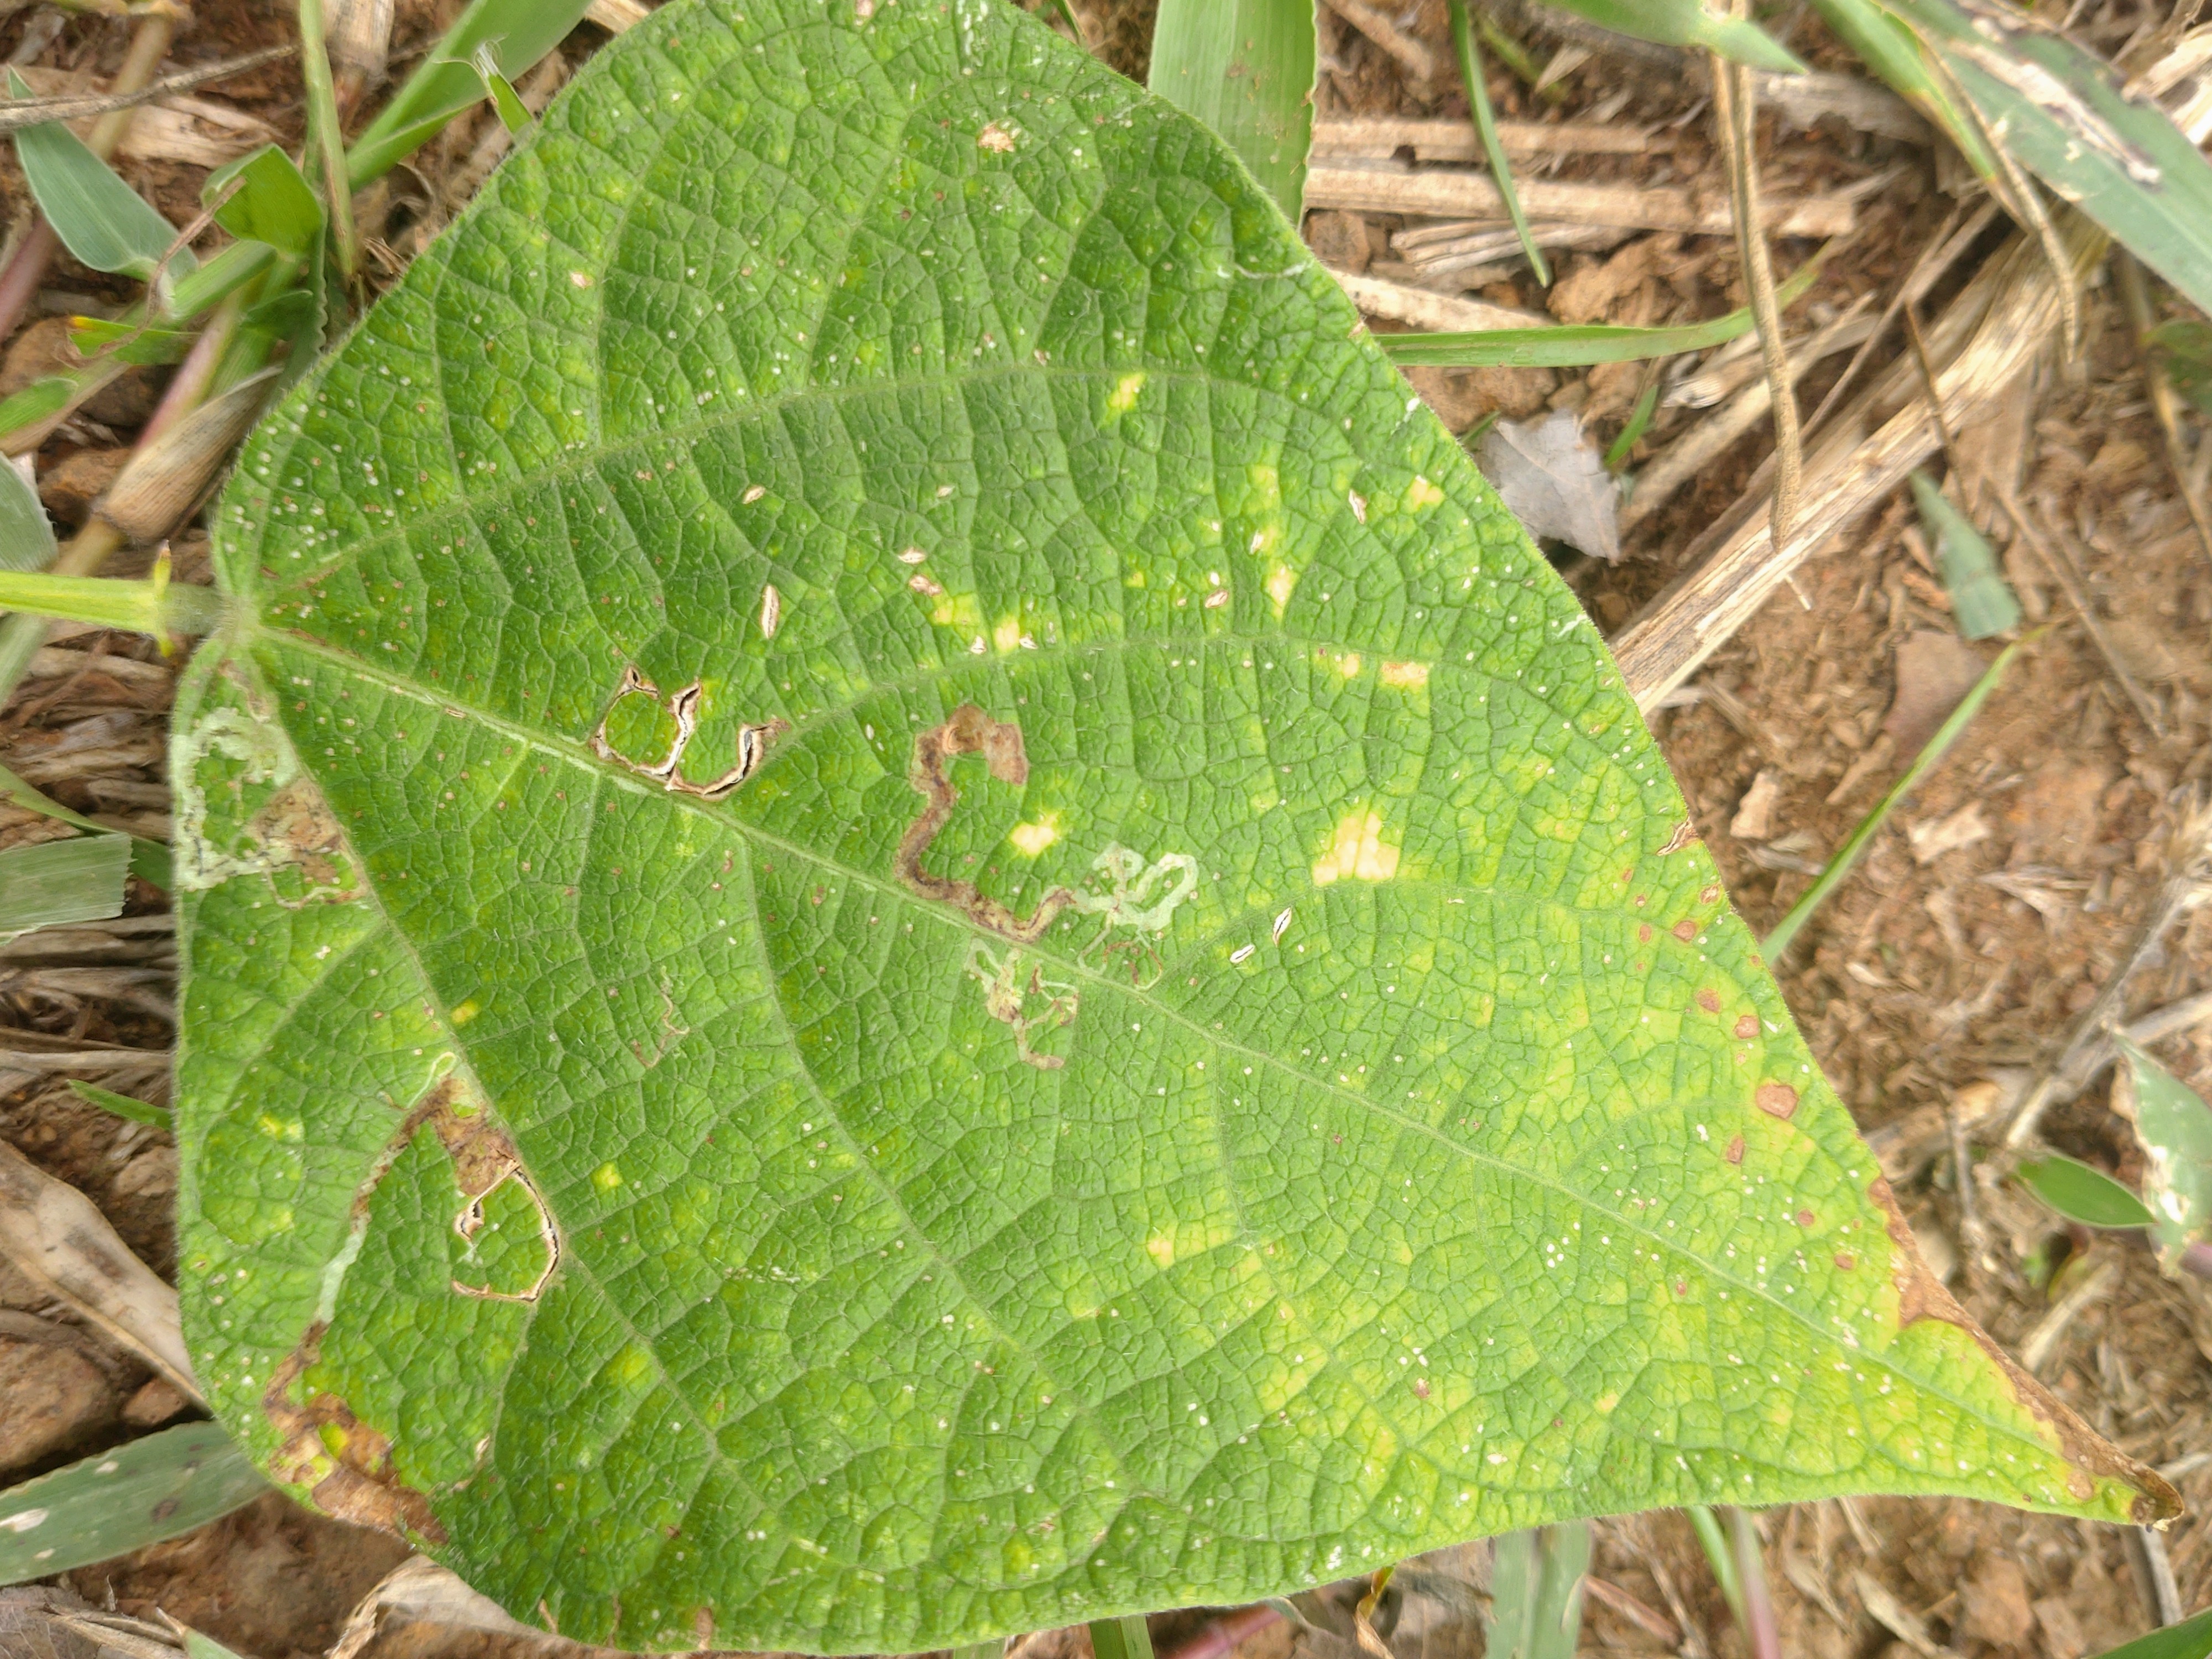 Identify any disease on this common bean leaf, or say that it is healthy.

anthracnose
